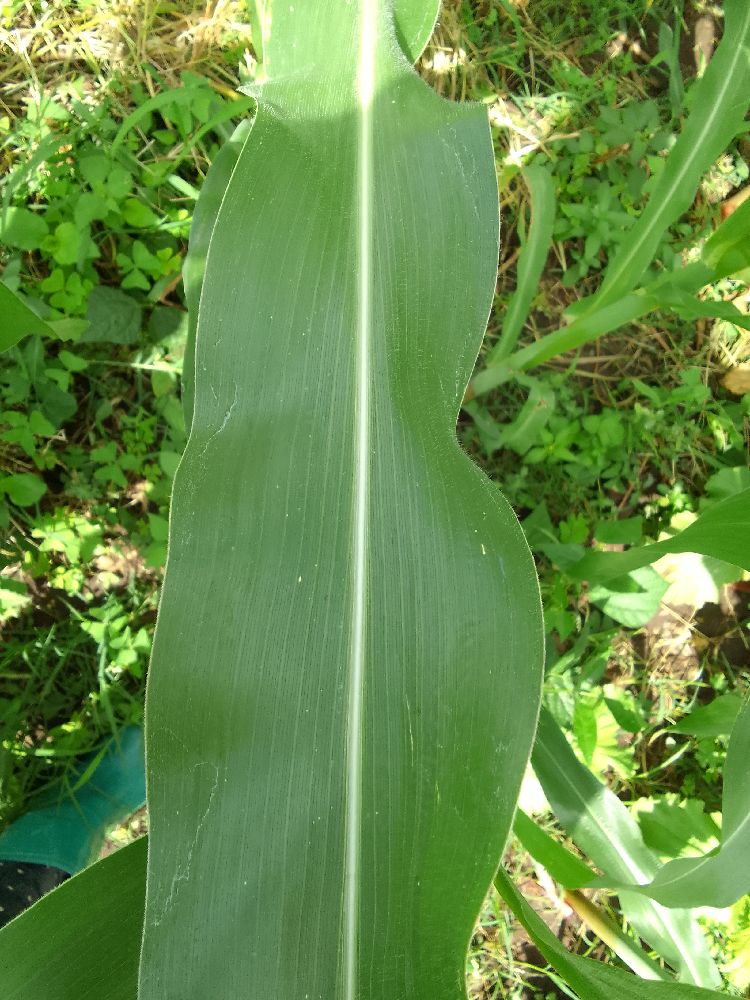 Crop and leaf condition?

maize, healthy
